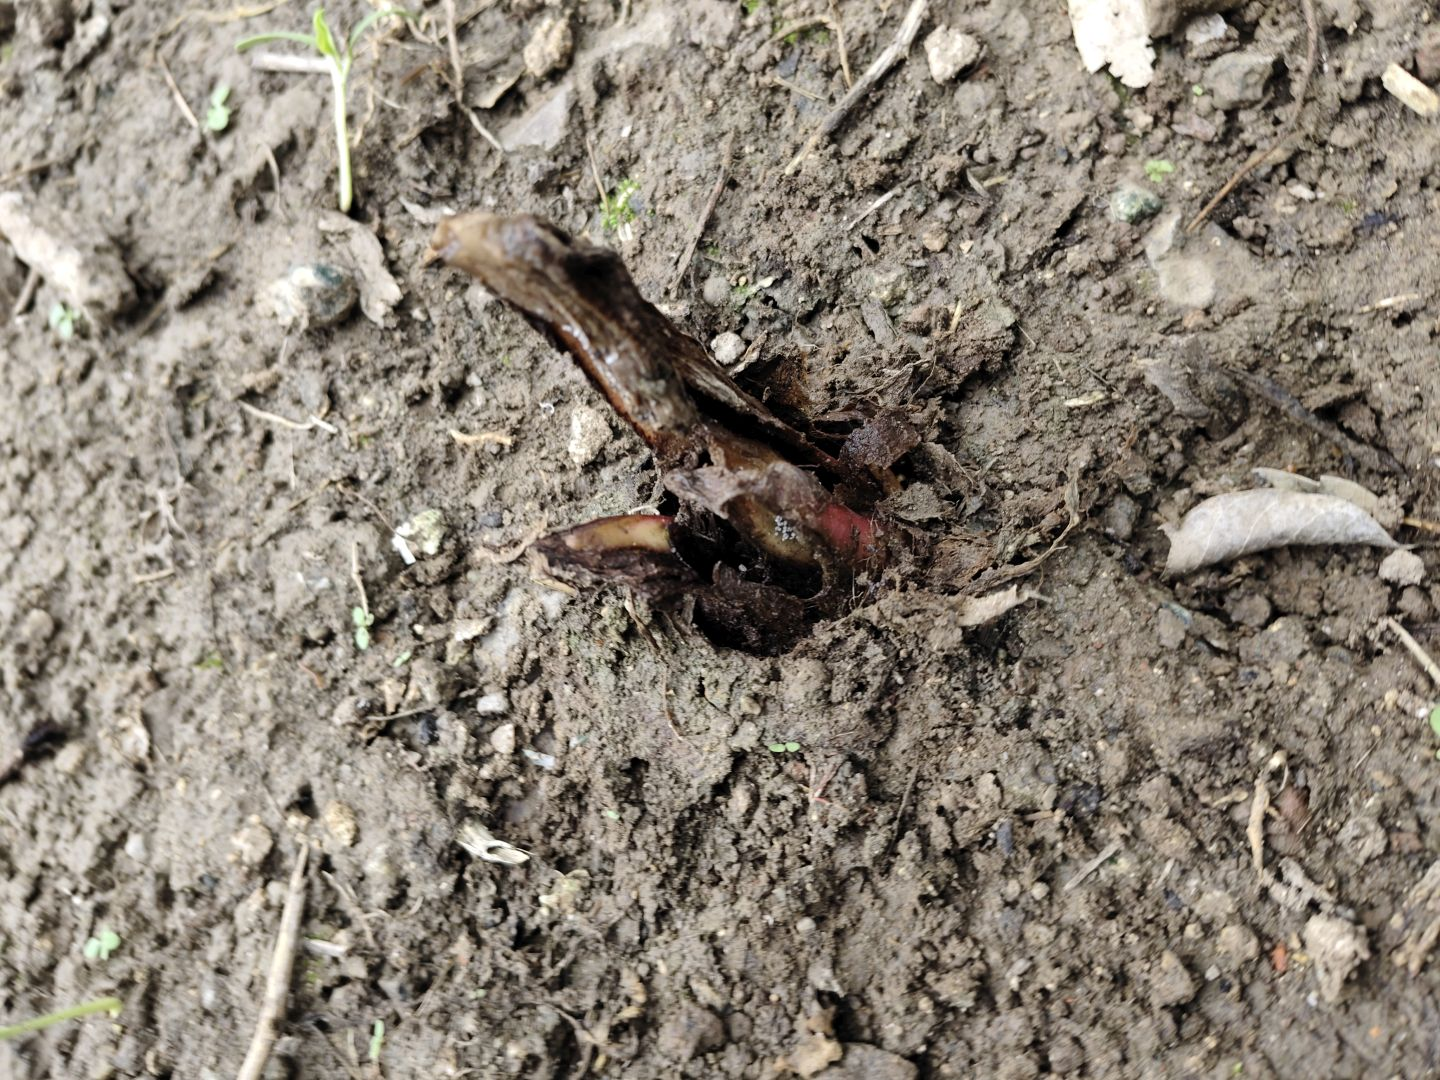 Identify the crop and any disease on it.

taro, root rot
